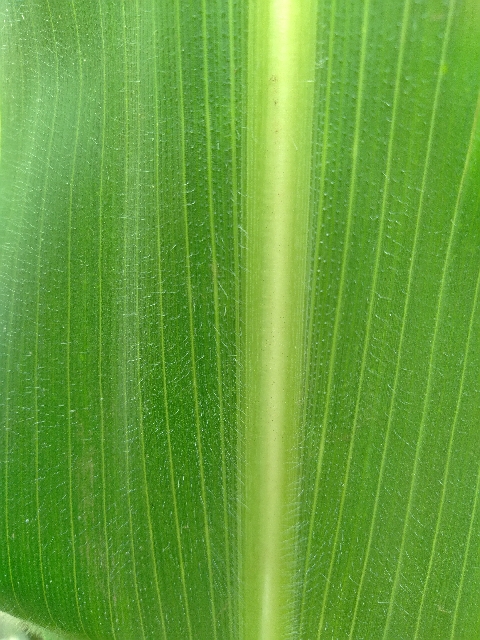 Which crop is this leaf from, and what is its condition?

maize, healthy
